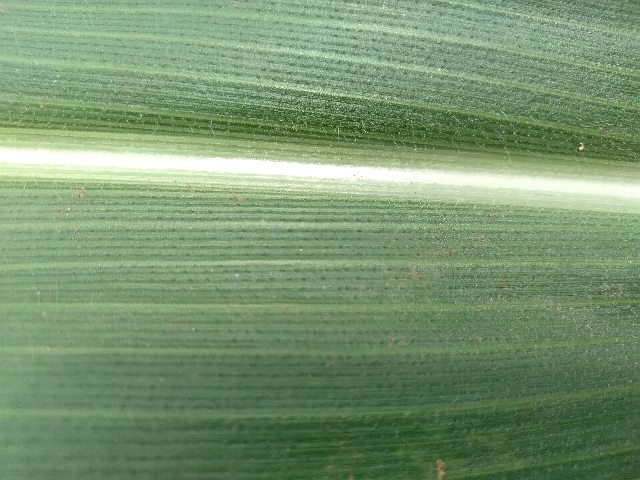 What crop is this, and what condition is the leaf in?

maize, healthy
